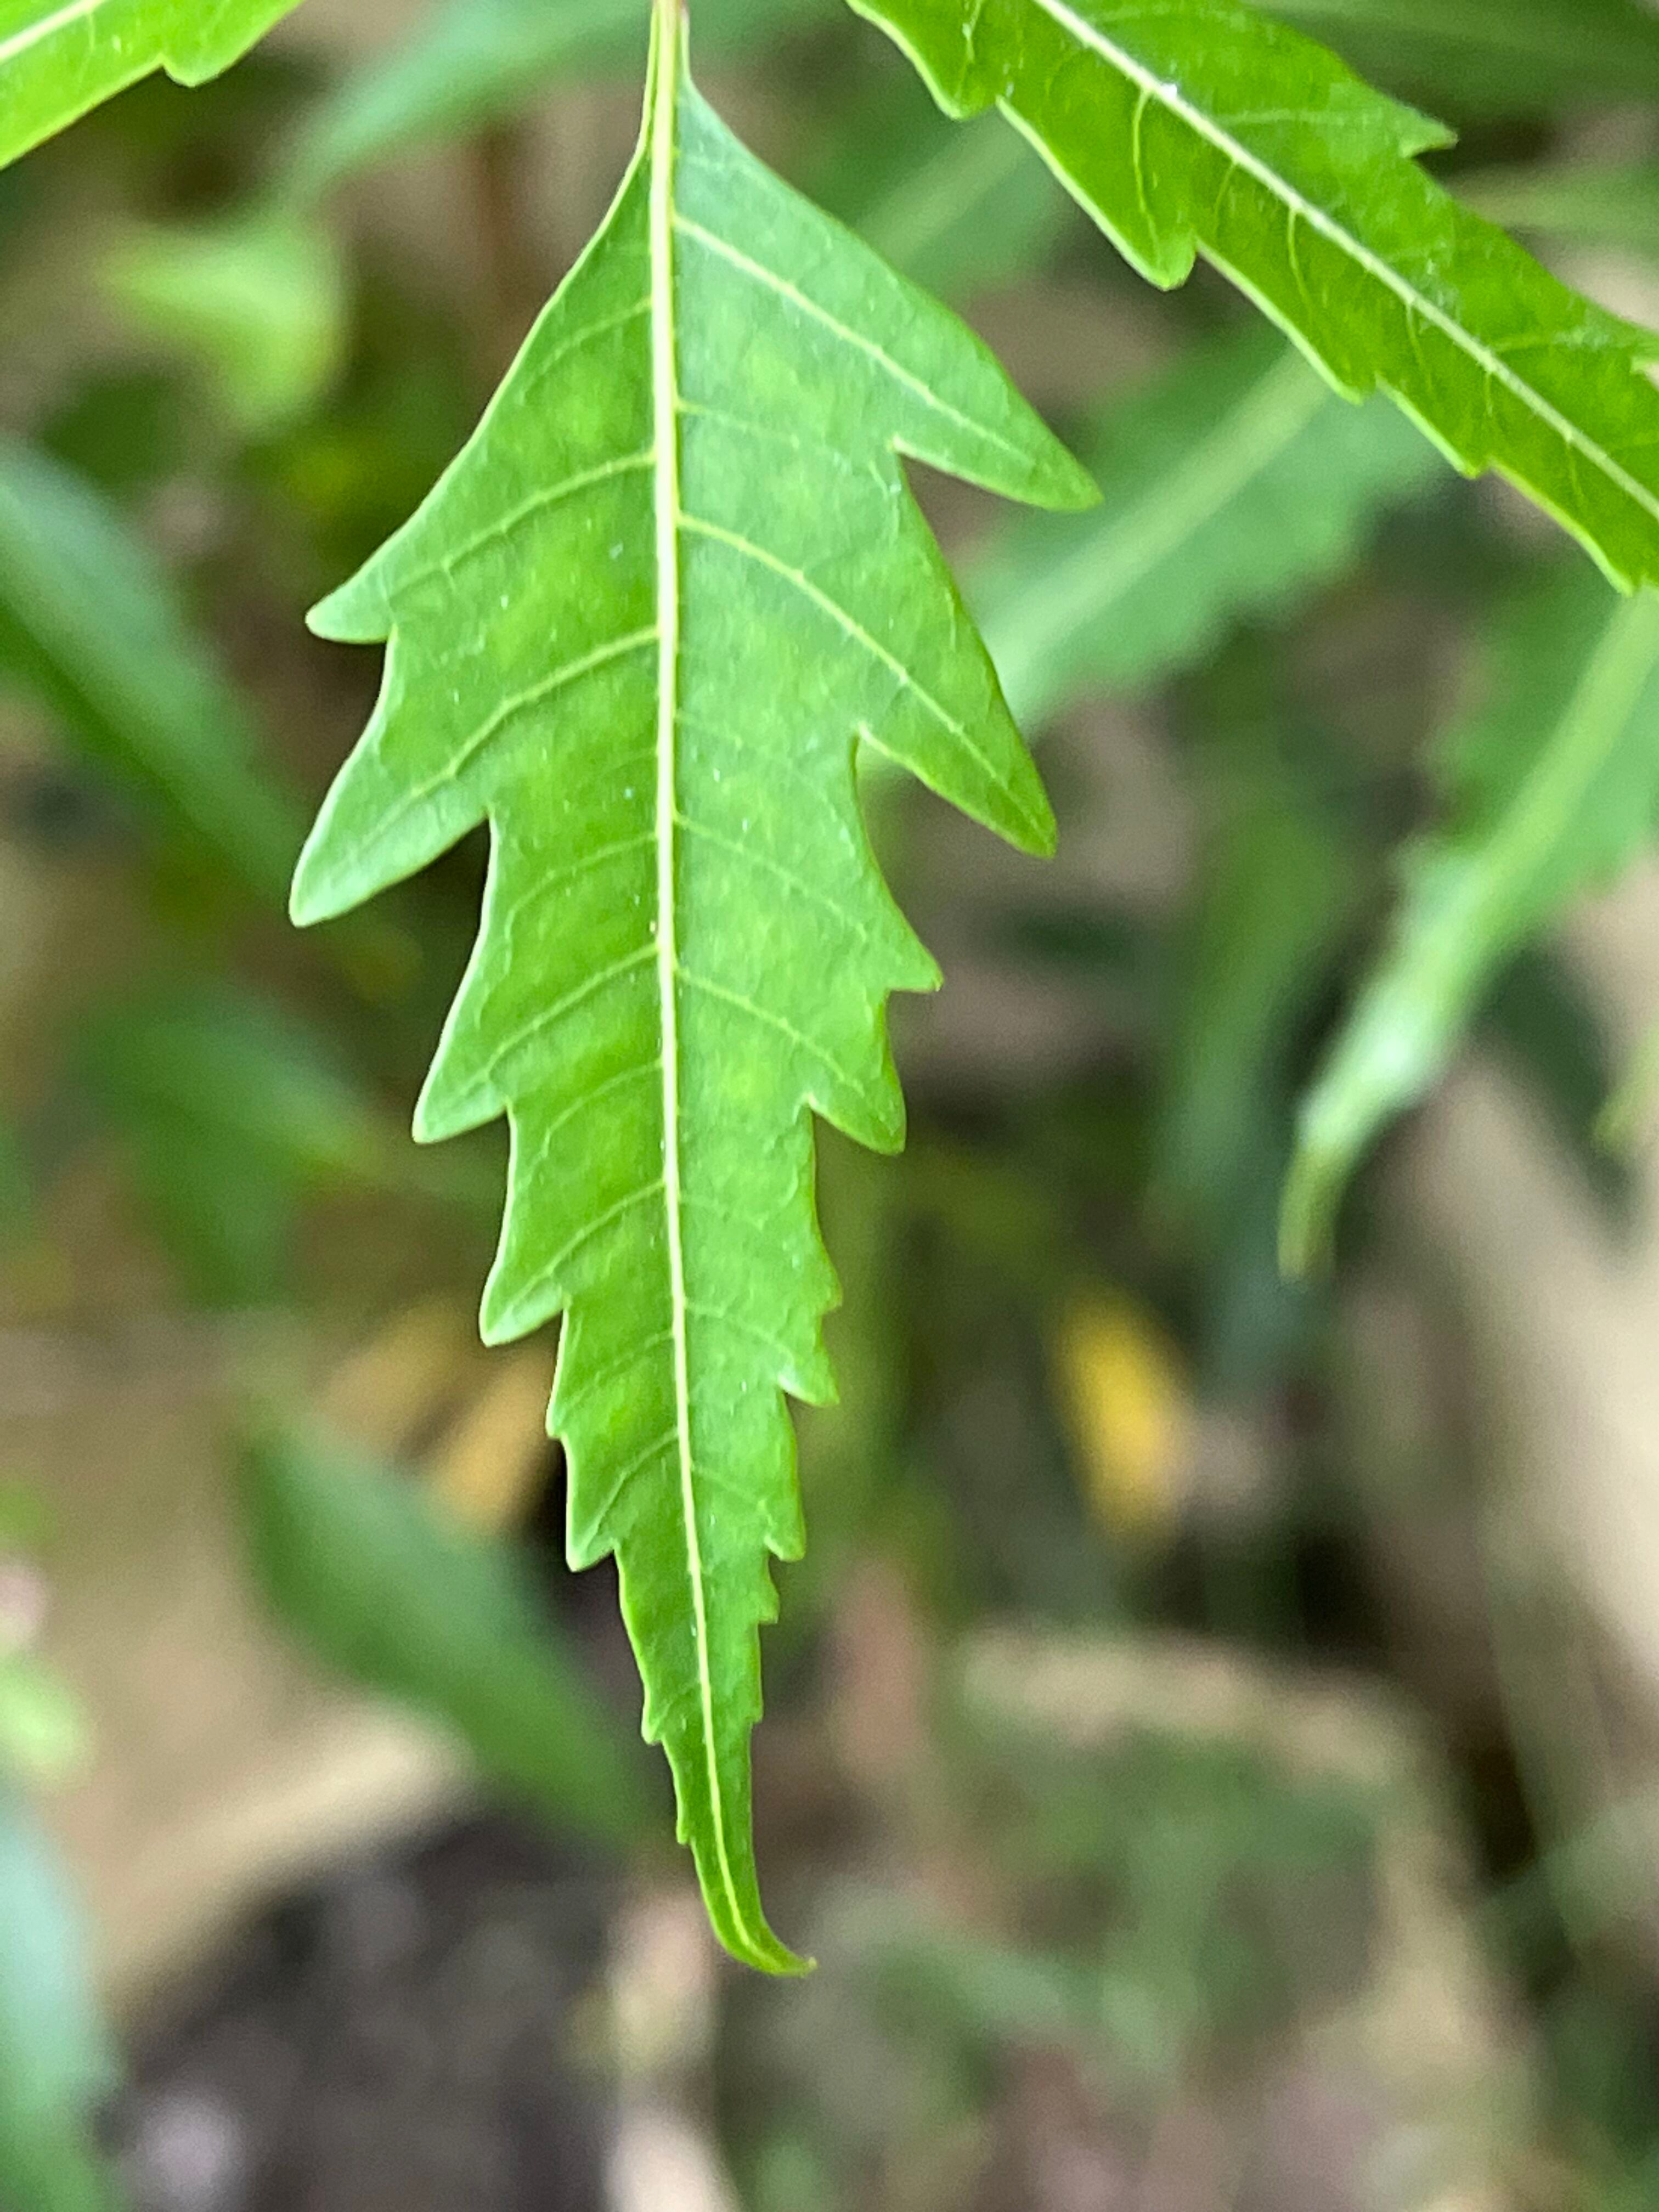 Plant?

neem
